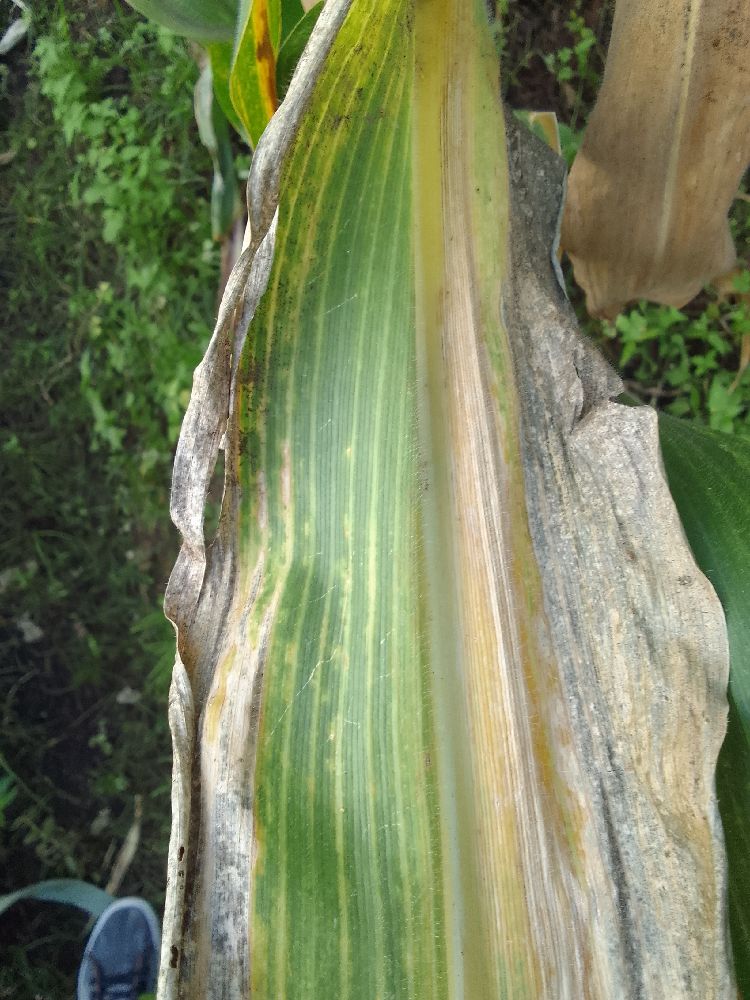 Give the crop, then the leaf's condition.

maize, maize lethal necrosis
